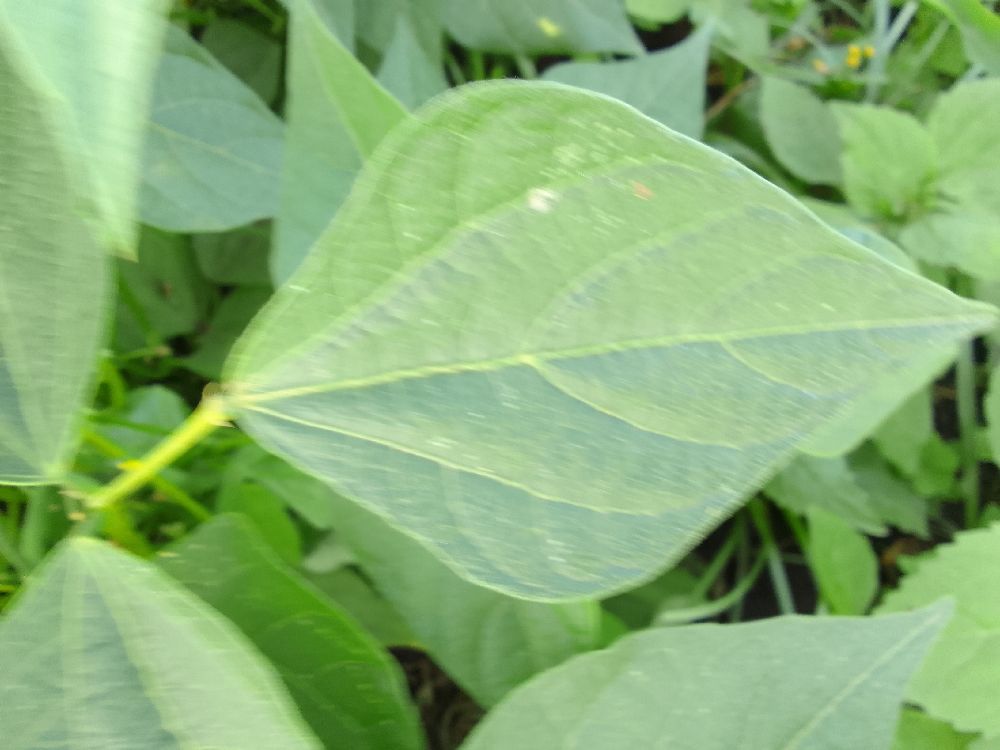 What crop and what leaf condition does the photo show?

common bean, healthy
